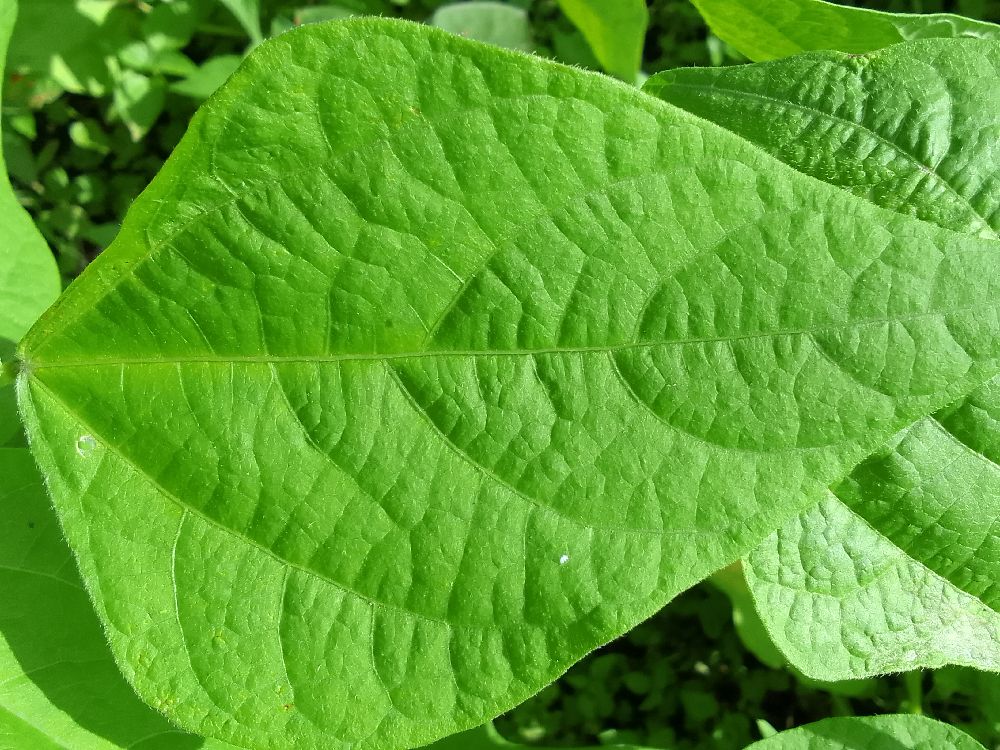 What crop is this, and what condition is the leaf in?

common bean, healthy
